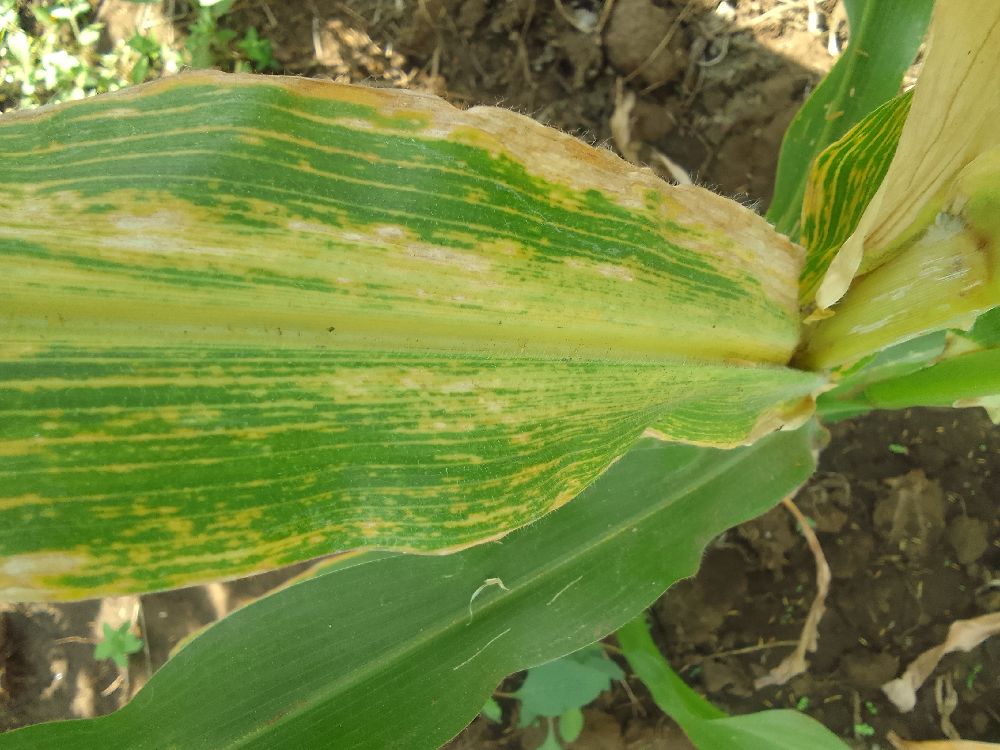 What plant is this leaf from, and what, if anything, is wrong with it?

maize, maize lethal necrosis
